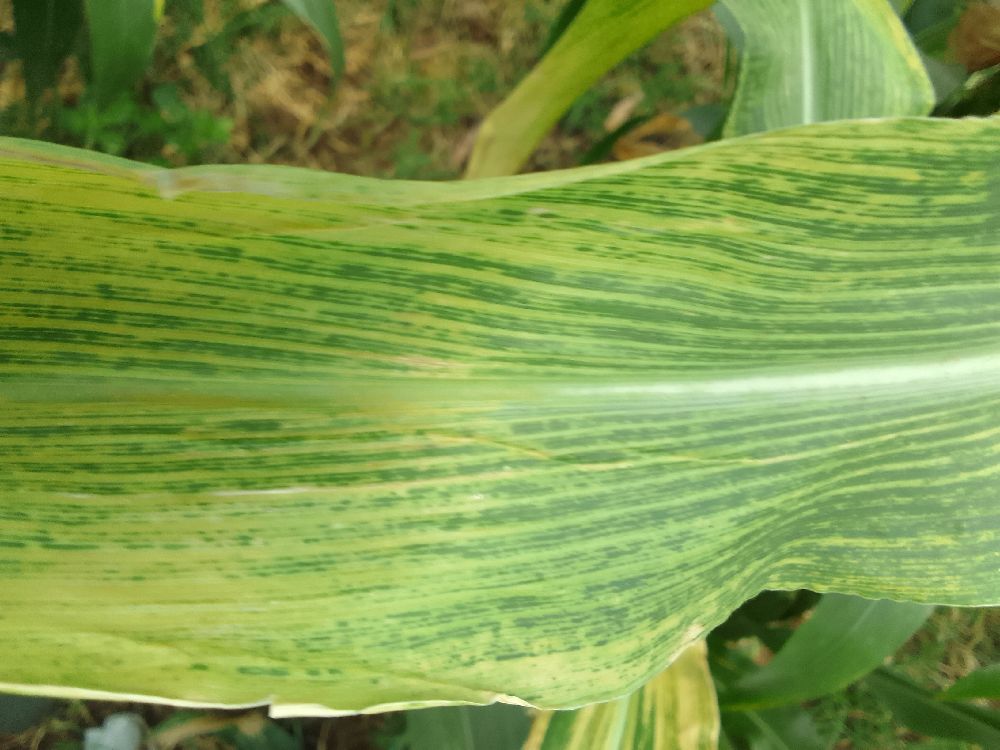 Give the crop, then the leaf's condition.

maize, maize lethal necrosis
